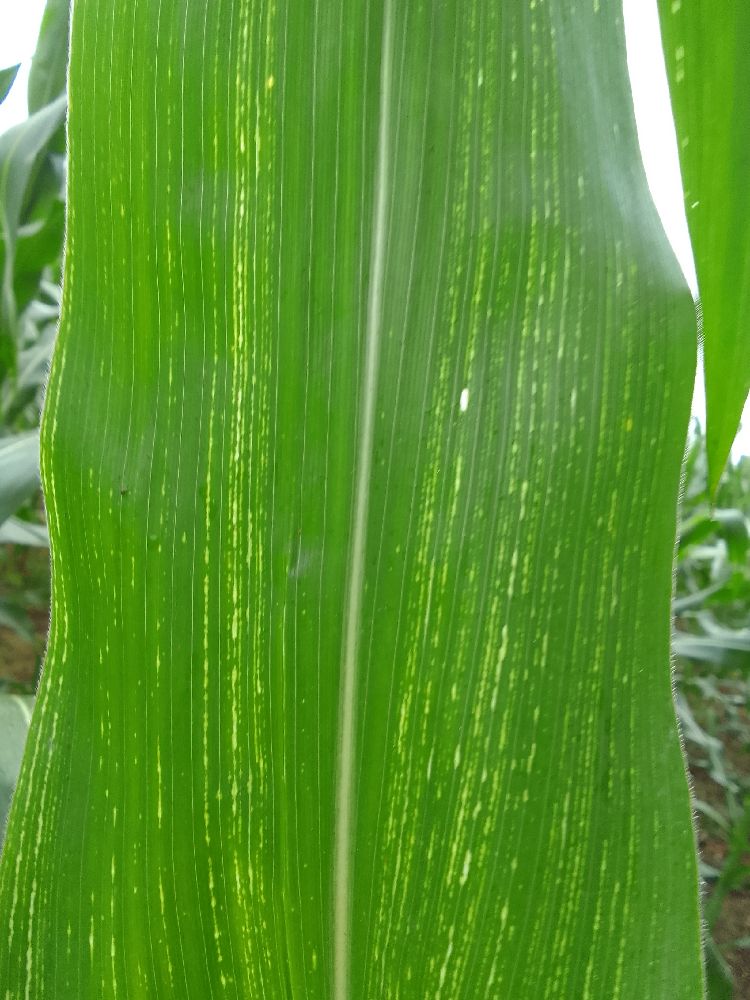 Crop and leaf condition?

maize, maize streak virus
